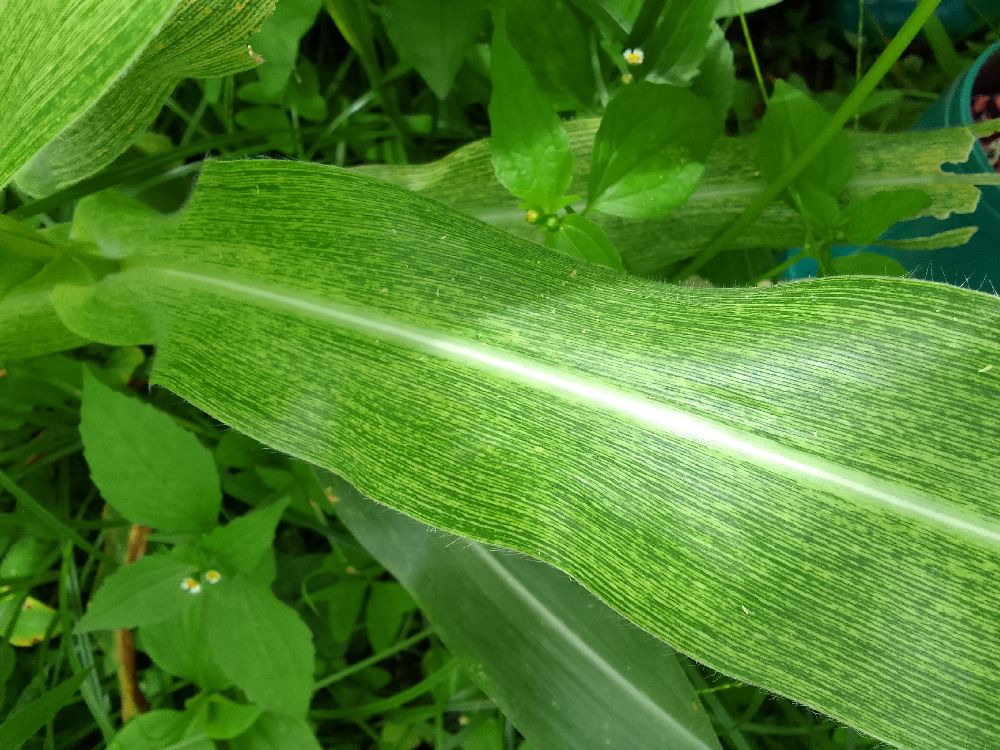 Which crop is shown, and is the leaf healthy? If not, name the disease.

maize, maize streak virus
